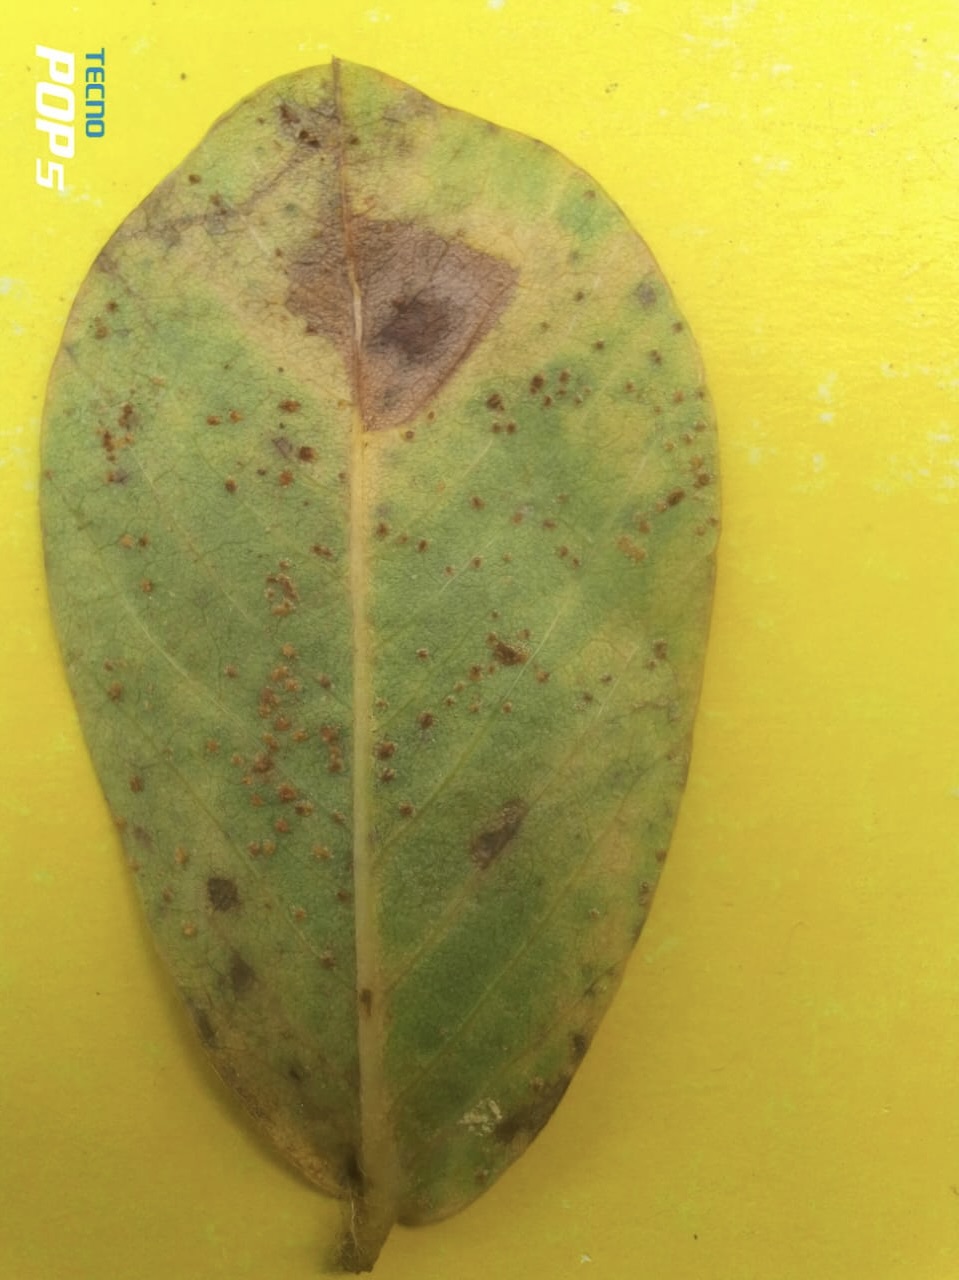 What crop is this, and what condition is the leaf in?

peanut, nothapassalora personata
